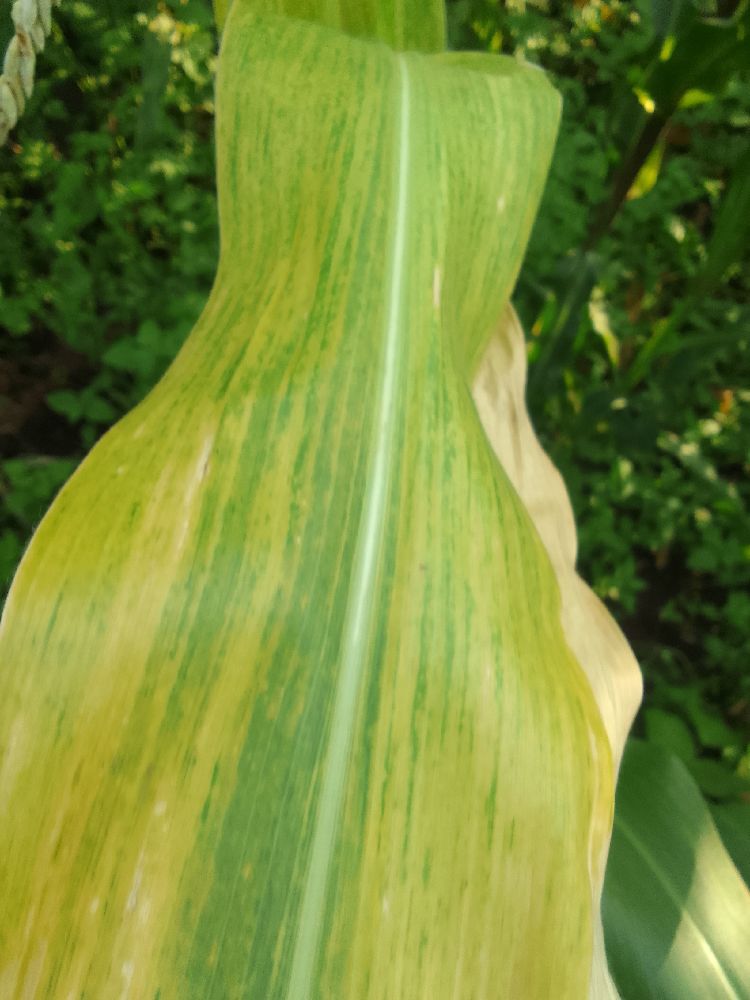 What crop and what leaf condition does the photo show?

maize, maize lethal necrosis
